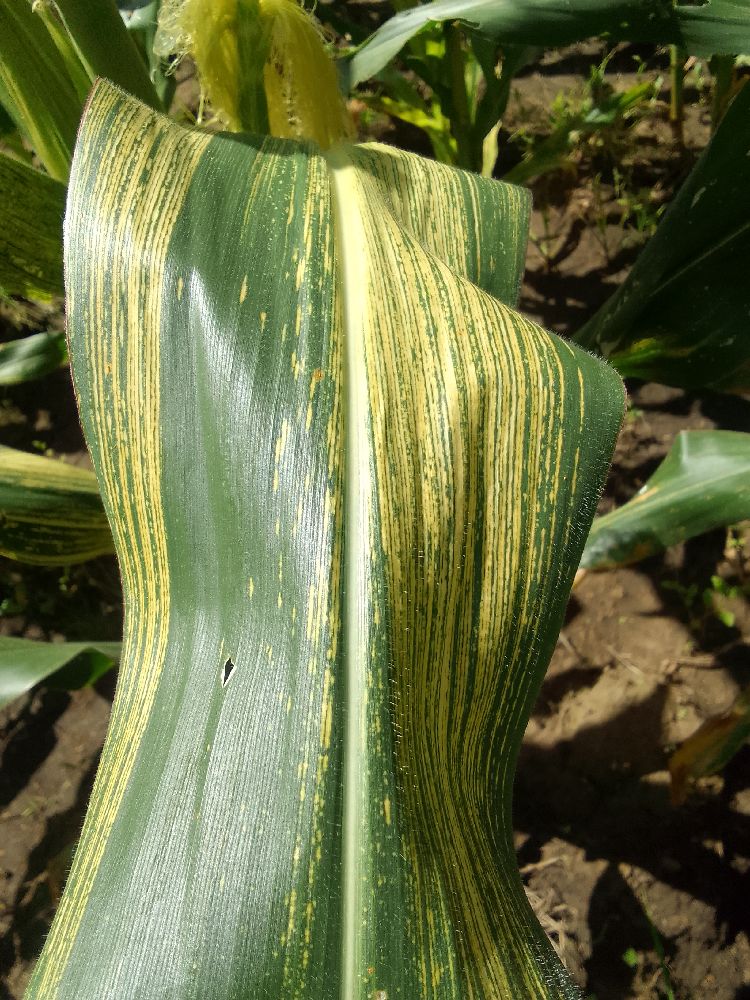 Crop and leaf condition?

maize, maize streak virus
